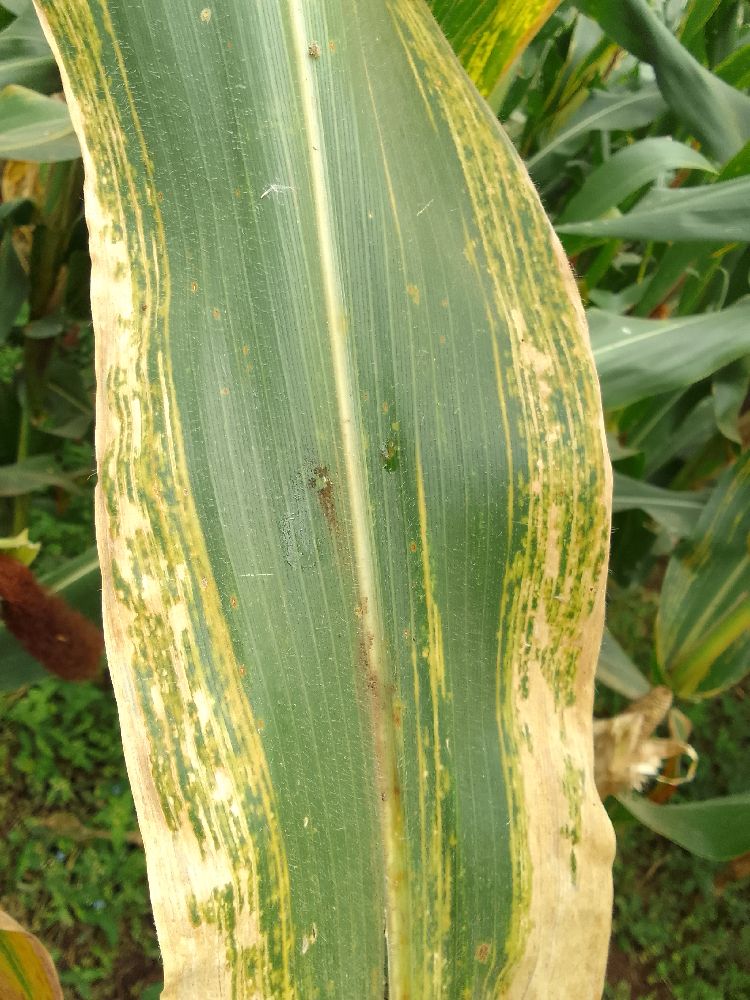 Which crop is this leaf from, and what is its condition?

maize, maize lethal necrosis
